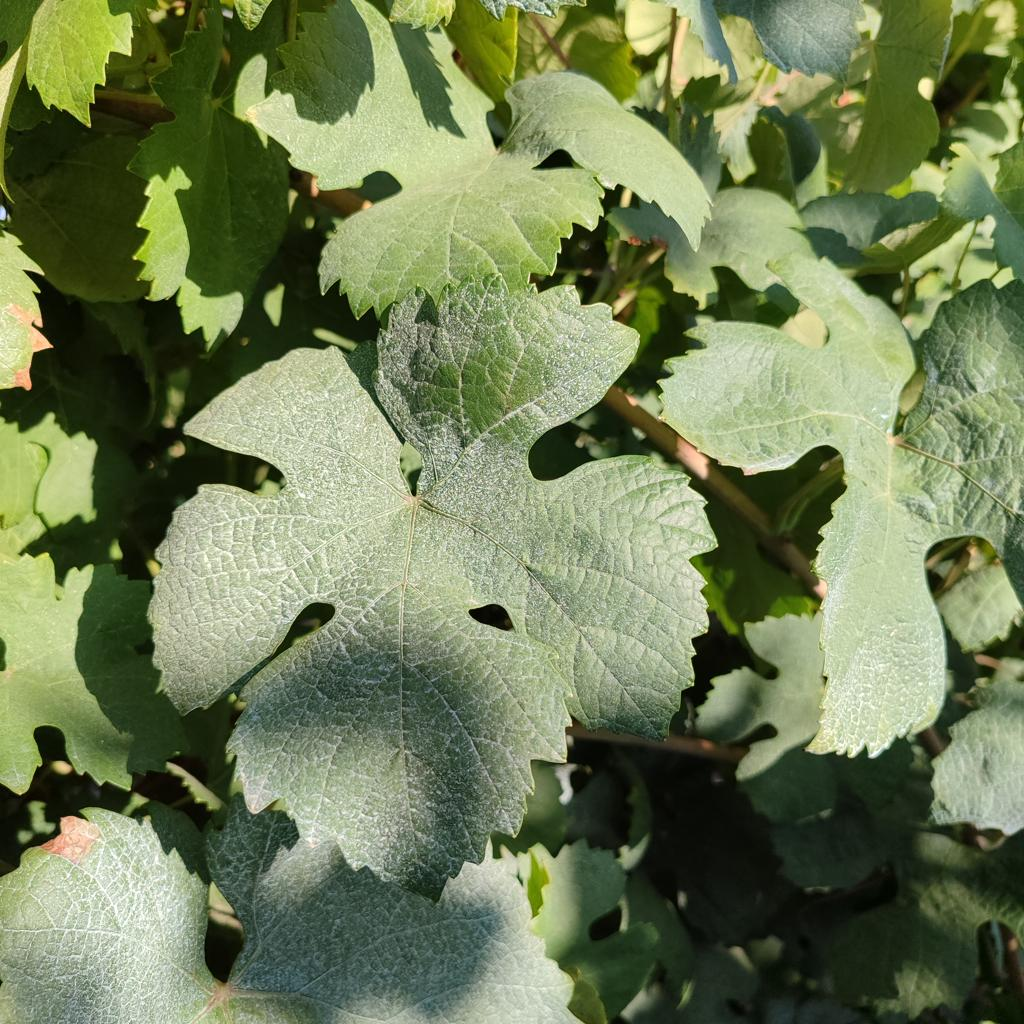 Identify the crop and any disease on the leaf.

grapevine, healthy
